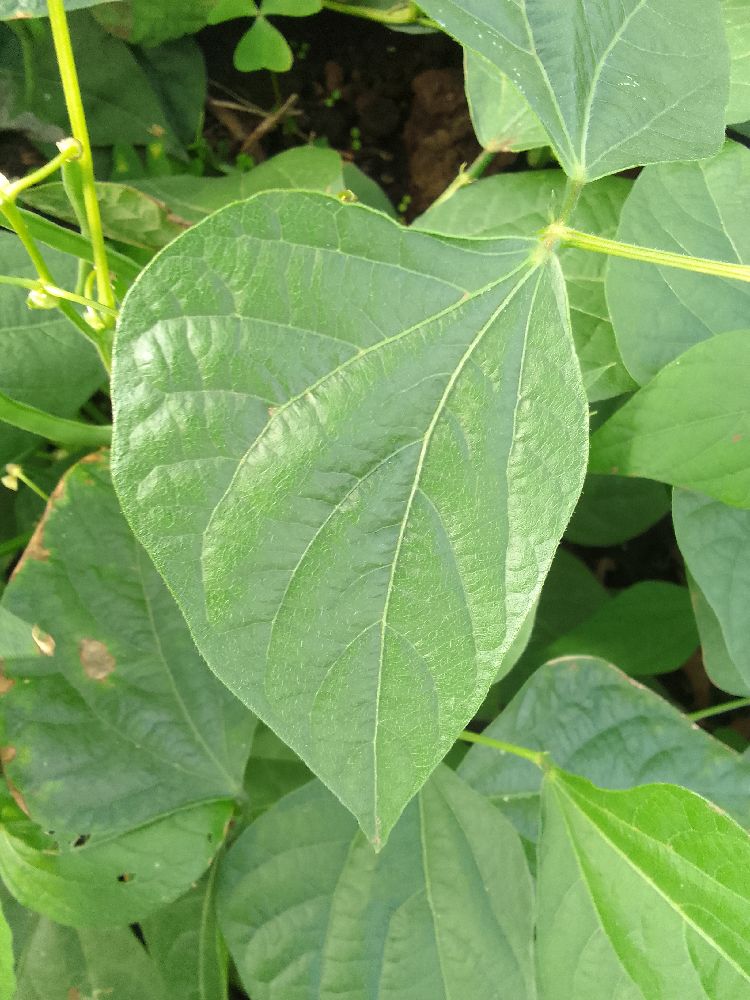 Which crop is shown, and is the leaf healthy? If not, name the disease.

common bean, healthy
